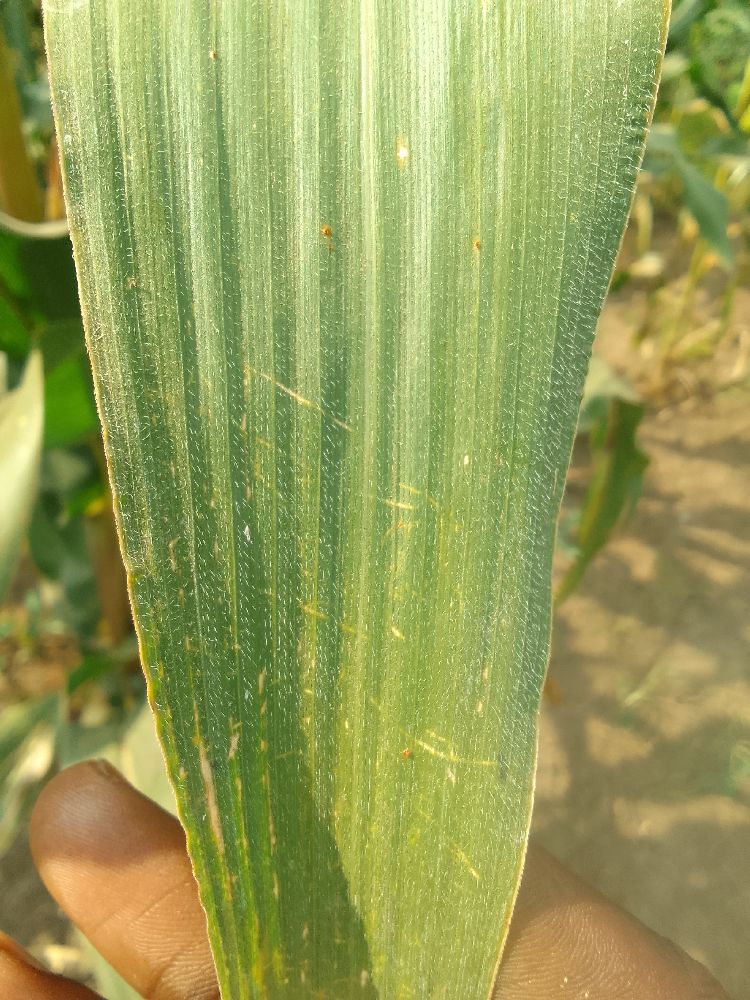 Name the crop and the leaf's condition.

maize, healthy
